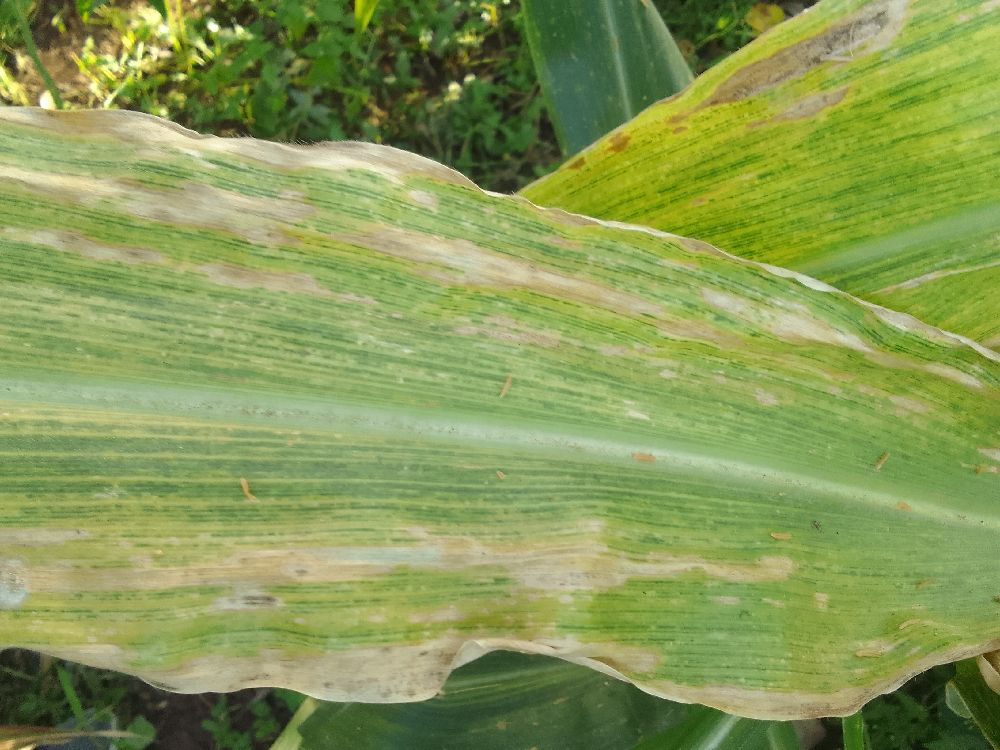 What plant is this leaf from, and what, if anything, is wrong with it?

maize, maize lethal necrosis
